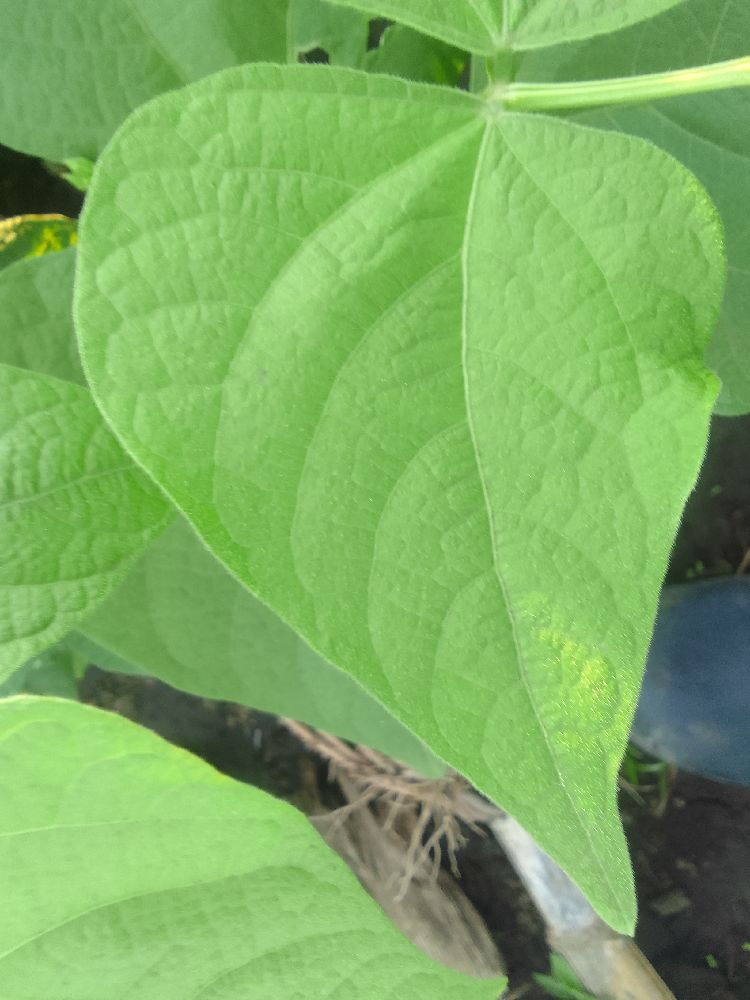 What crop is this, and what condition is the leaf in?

common bean, healthy
